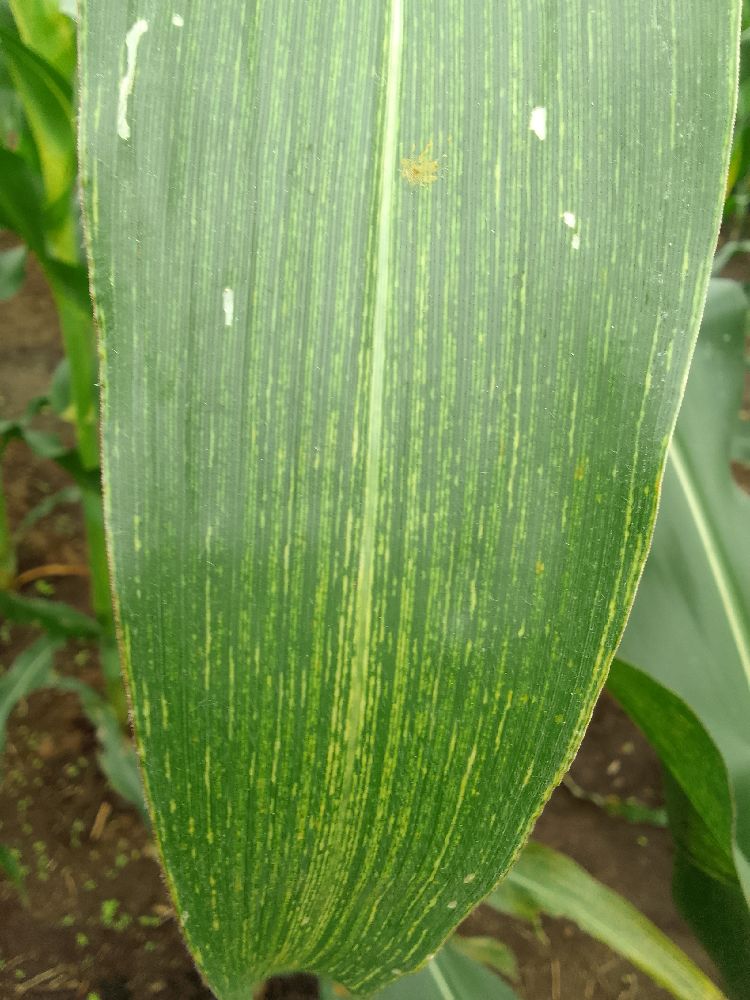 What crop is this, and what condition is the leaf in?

maize, maize streak virus
